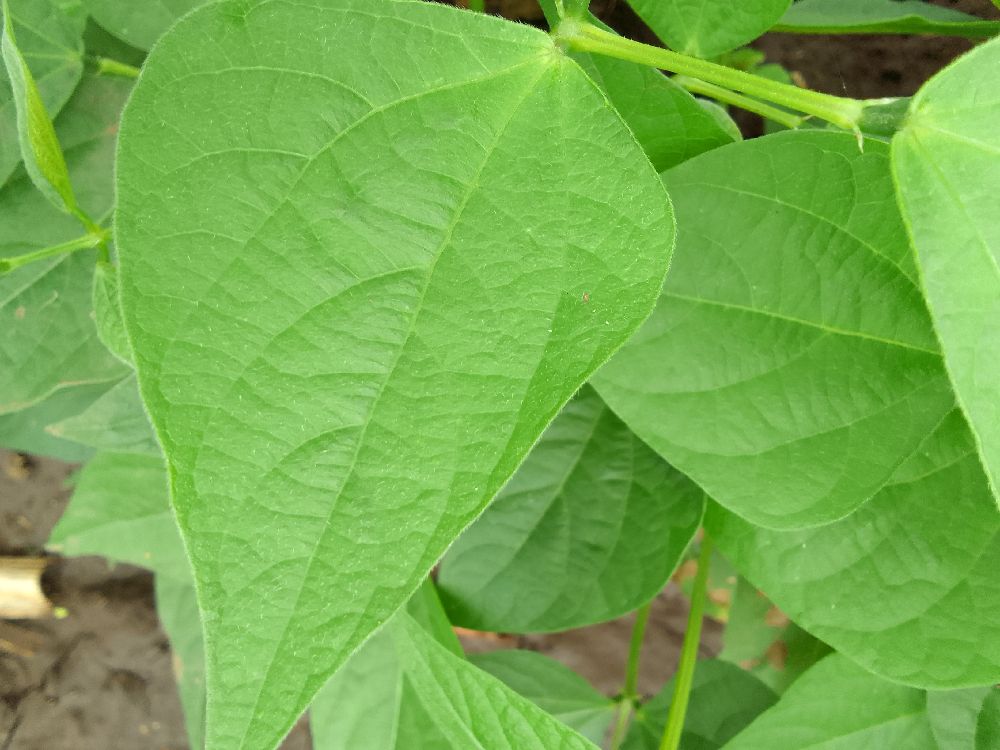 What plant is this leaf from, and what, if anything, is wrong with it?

common bean, healthy
